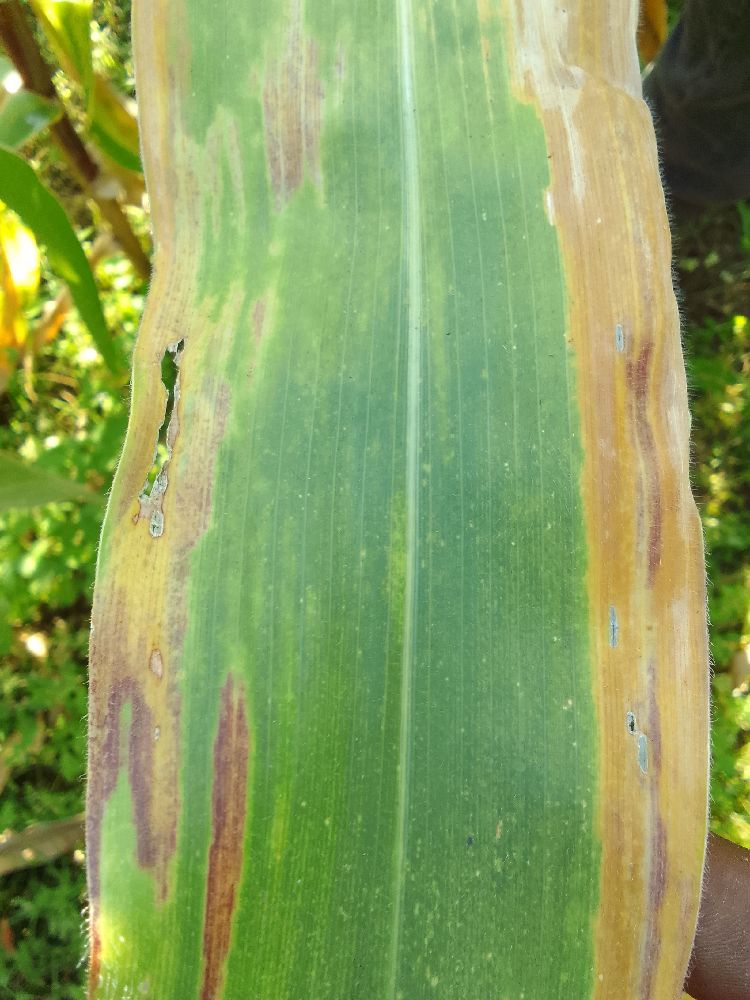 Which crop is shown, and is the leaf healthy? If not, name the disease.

maize, maize lethal necrosis
